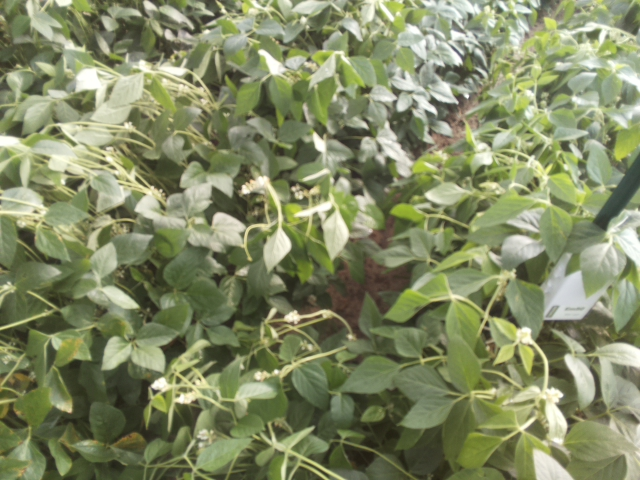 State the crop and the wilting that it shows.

soybean, slight leaflet or petiole turgor loss in upper canopy
